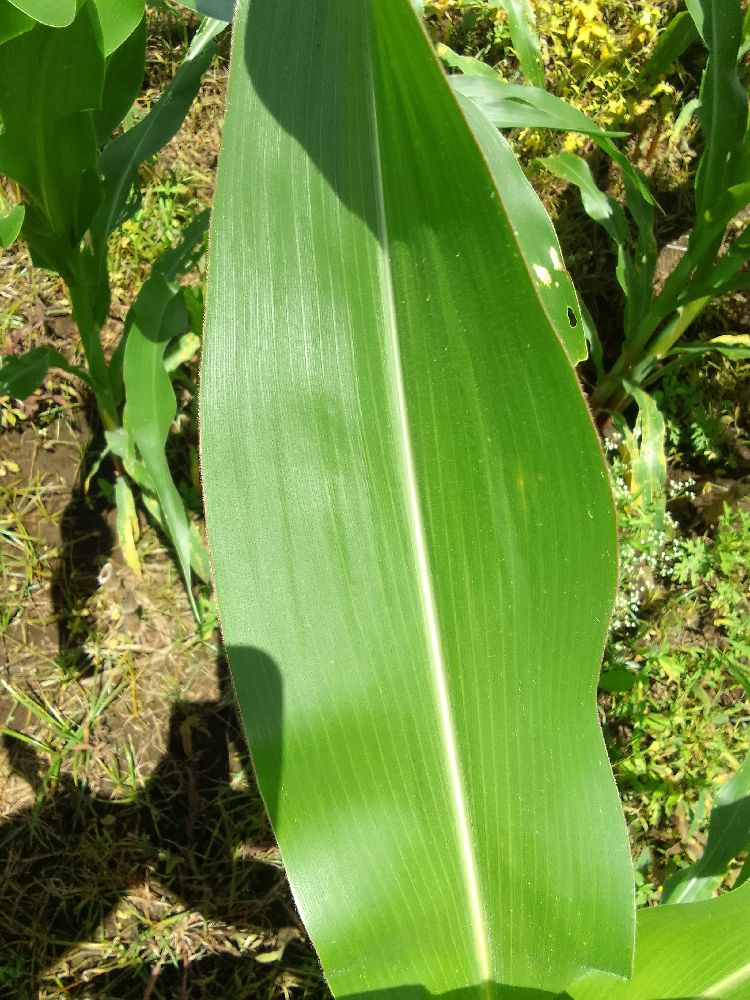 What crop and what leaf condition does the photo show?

maize, healthy
